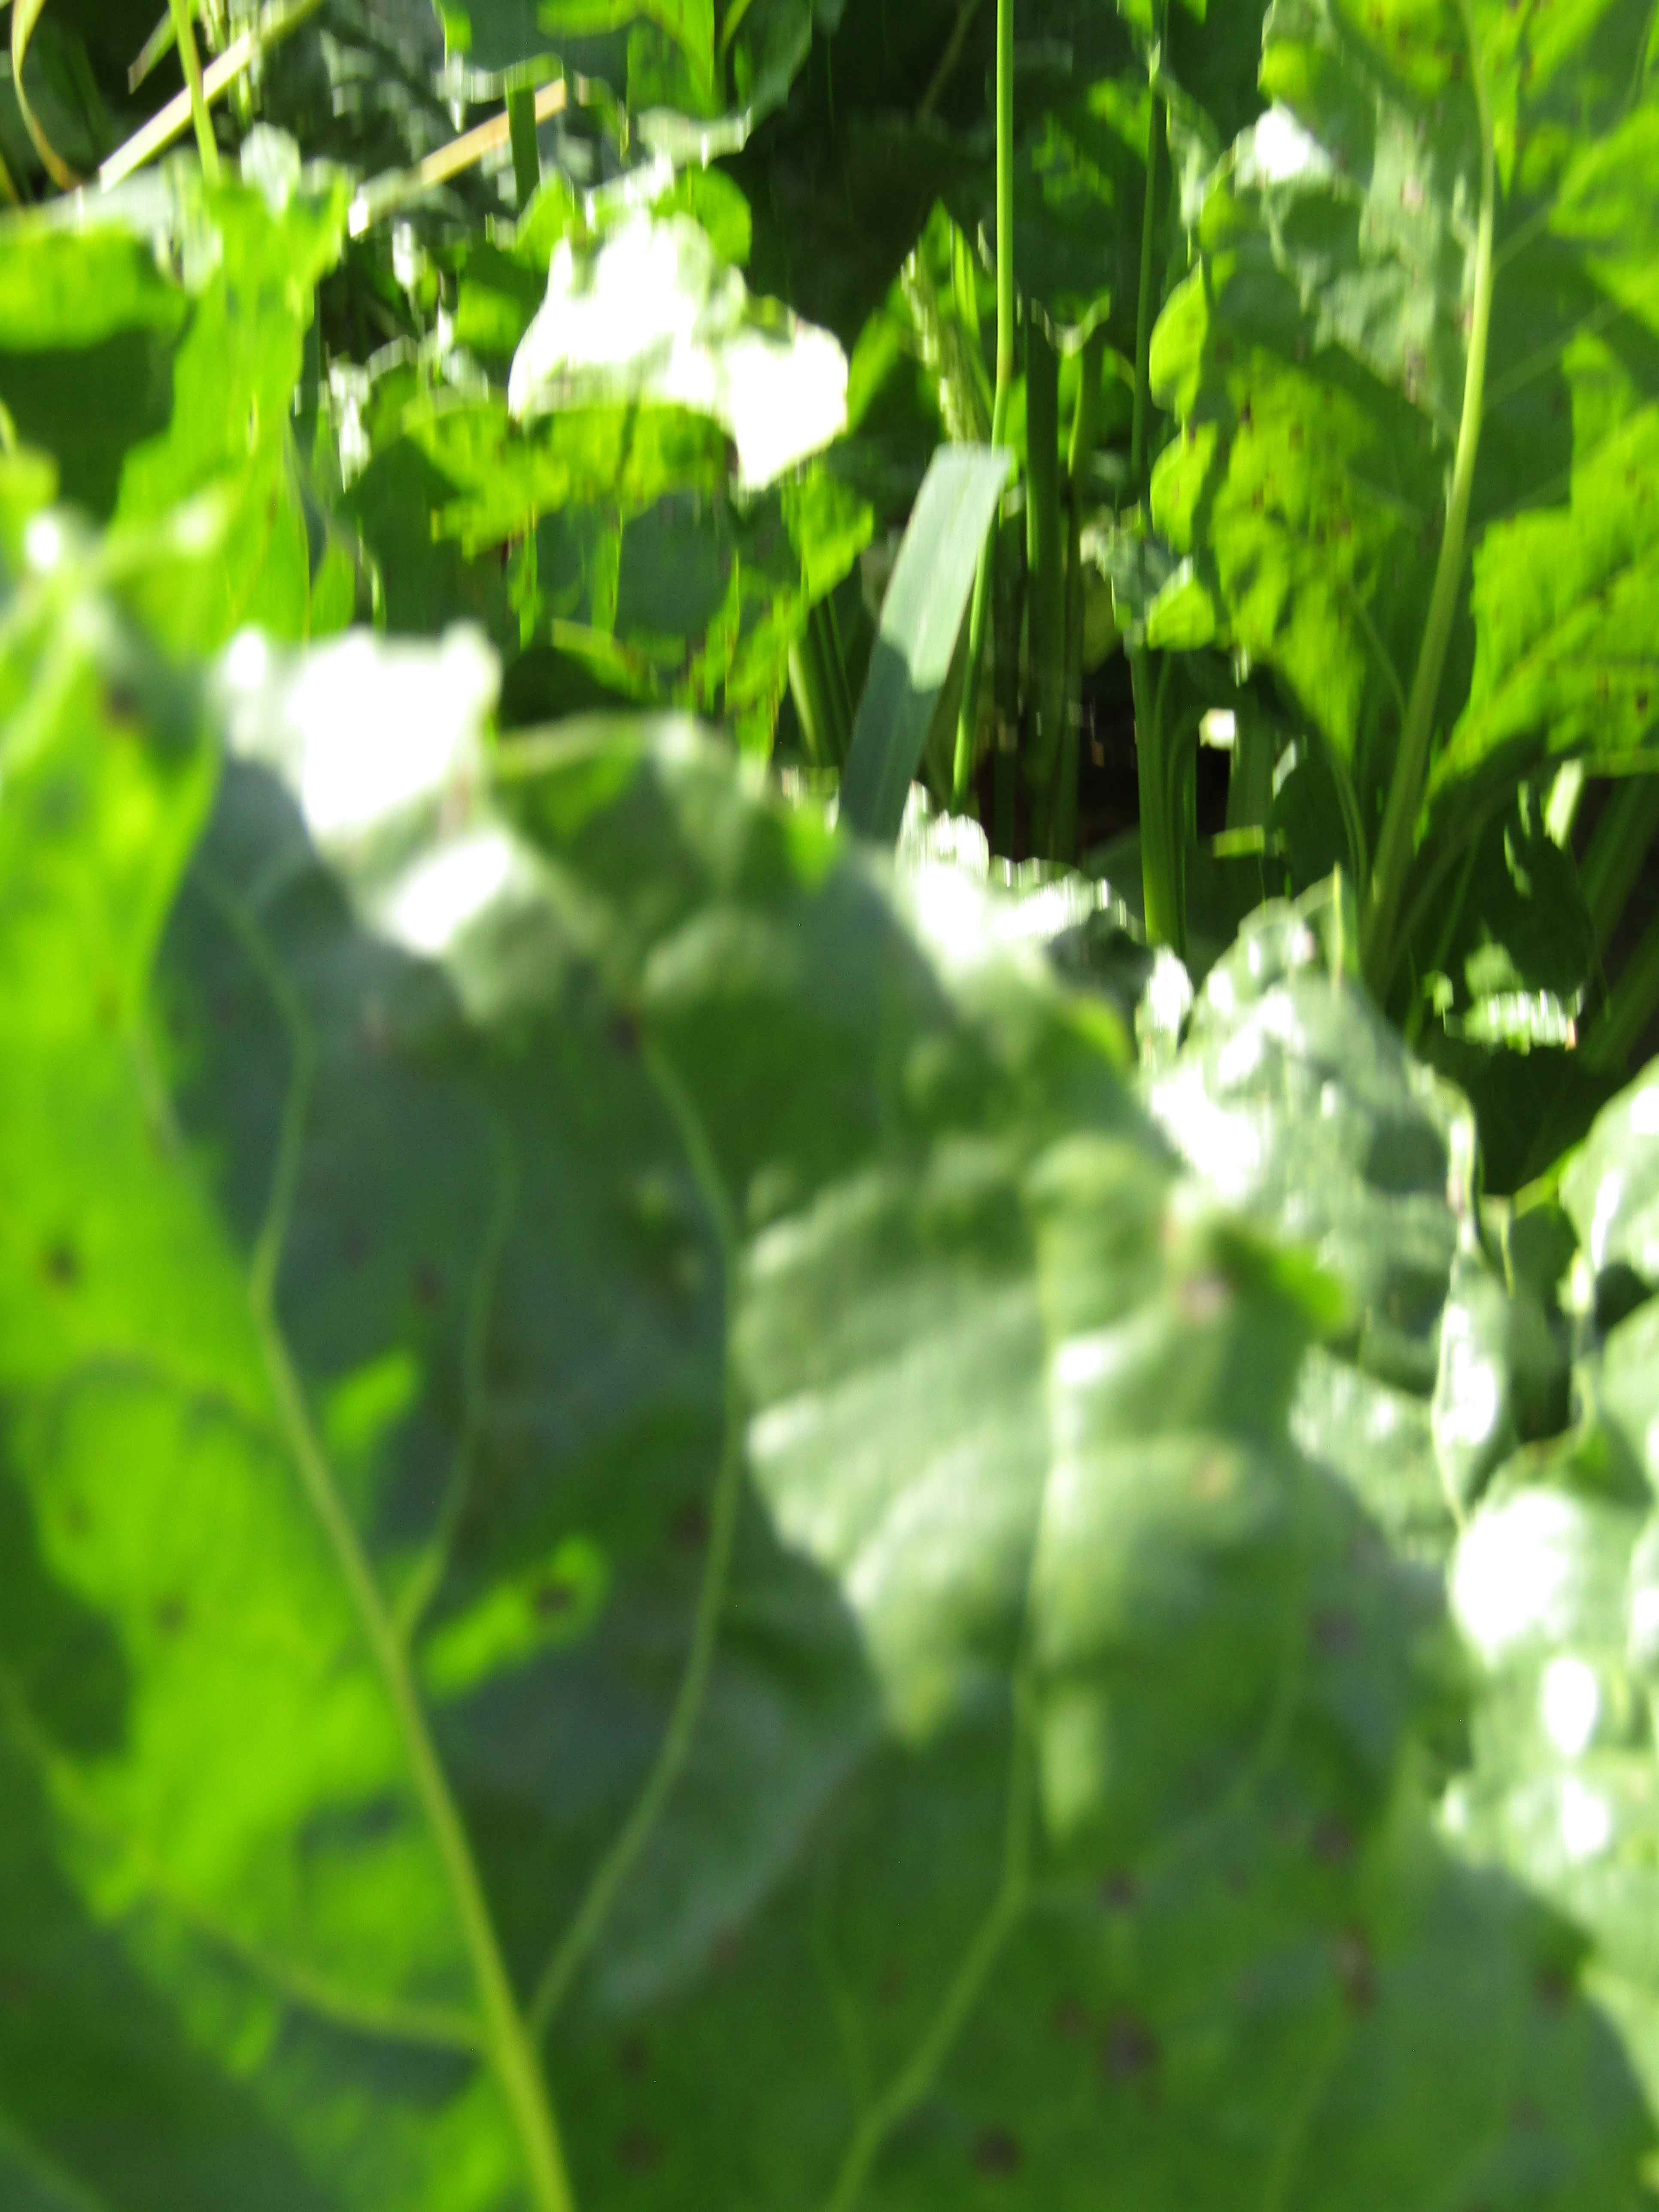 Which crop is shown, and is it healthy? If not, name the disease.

beet, cercospora
